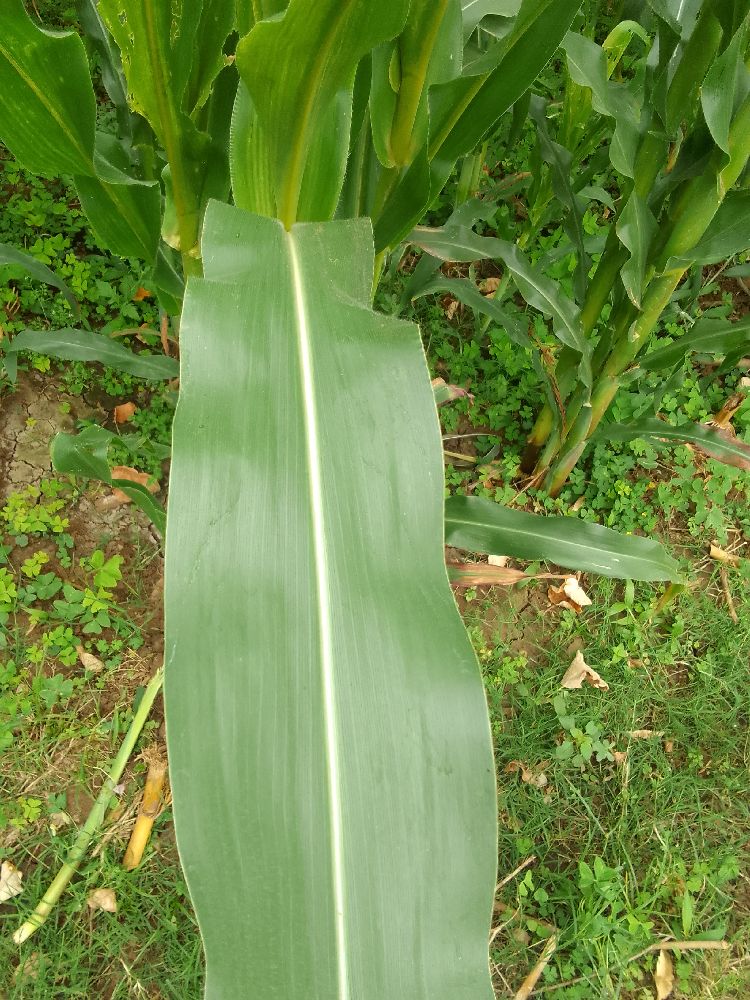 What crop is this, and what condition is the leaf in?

maize, healthy
